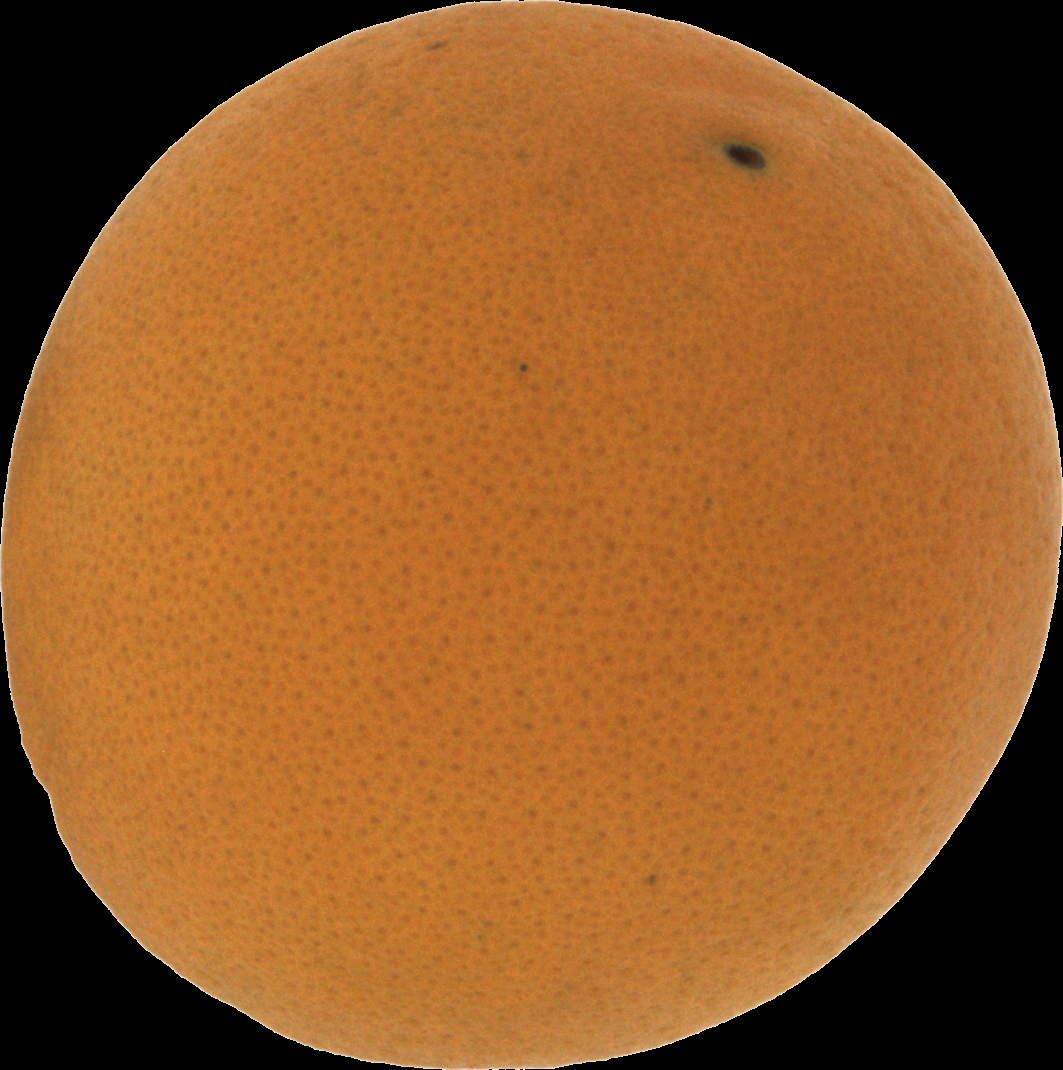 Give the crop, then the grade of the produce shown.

orange, good
